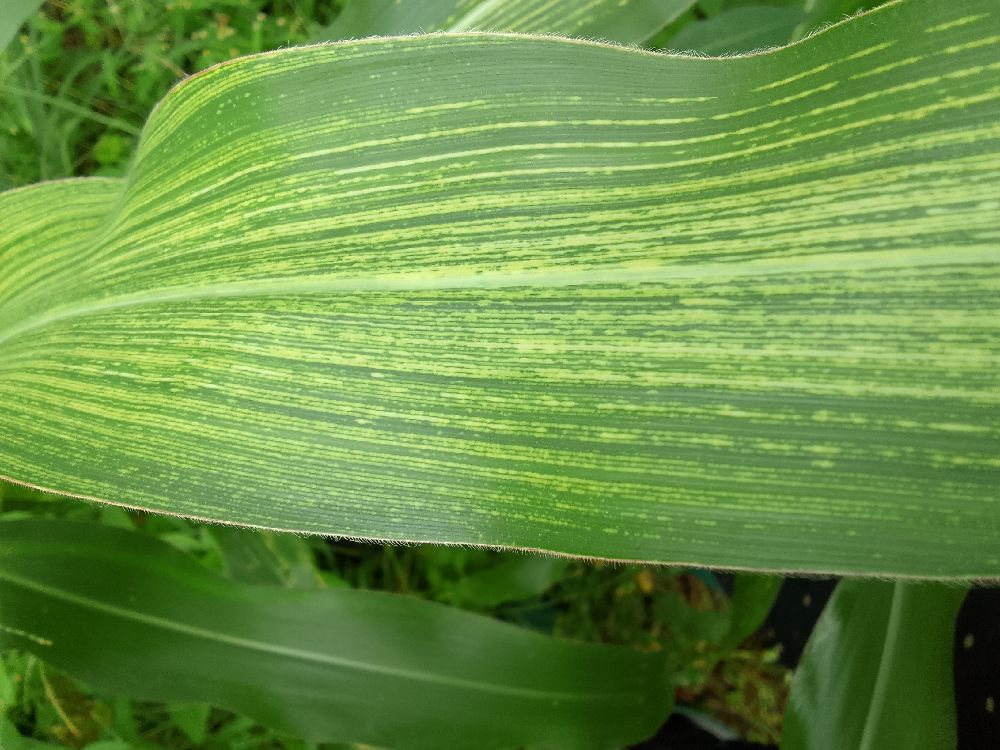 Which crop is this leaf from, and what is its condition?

maize, maize streak virus
